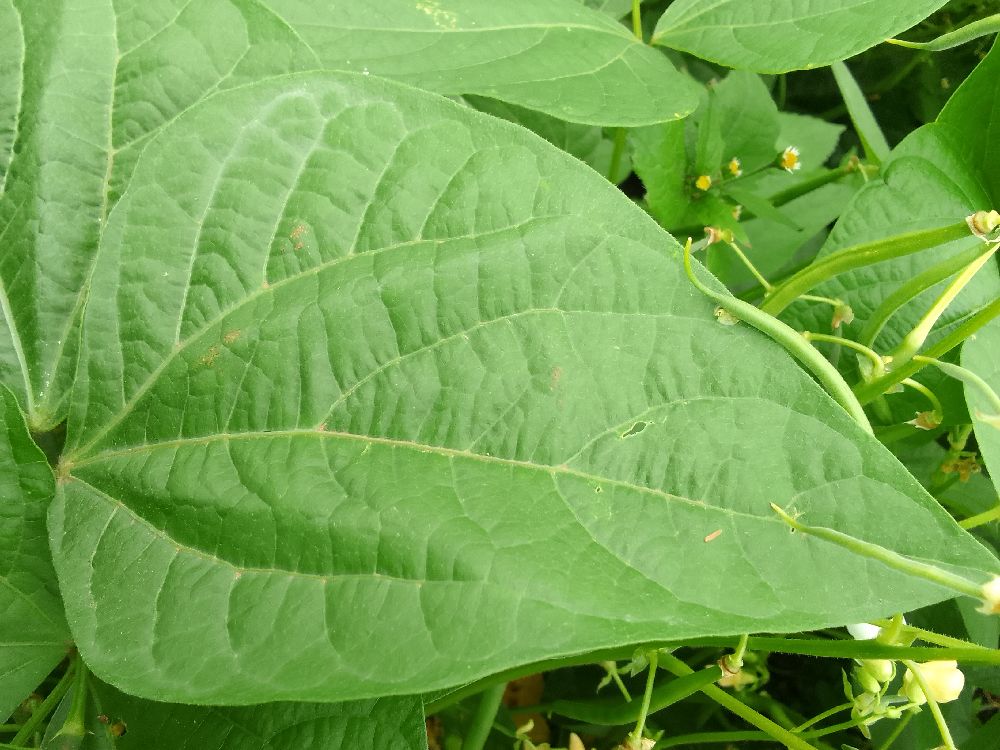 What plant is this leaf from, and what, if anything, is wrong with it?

common bean, healthy
